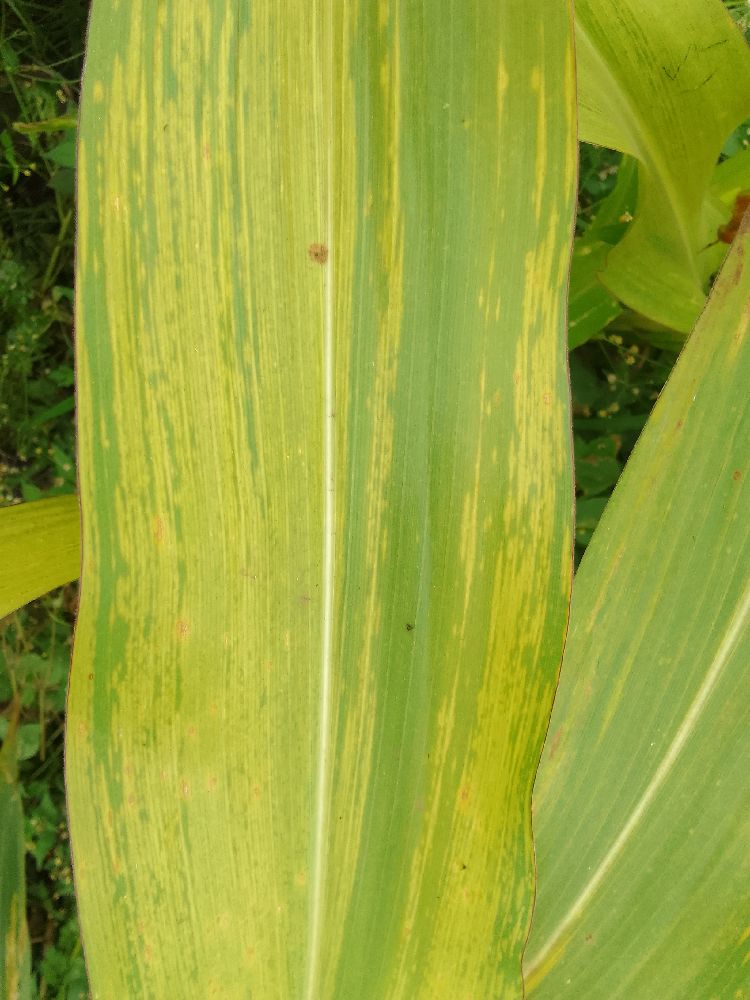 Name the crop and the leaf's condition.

maize, maize lethal necrosis
